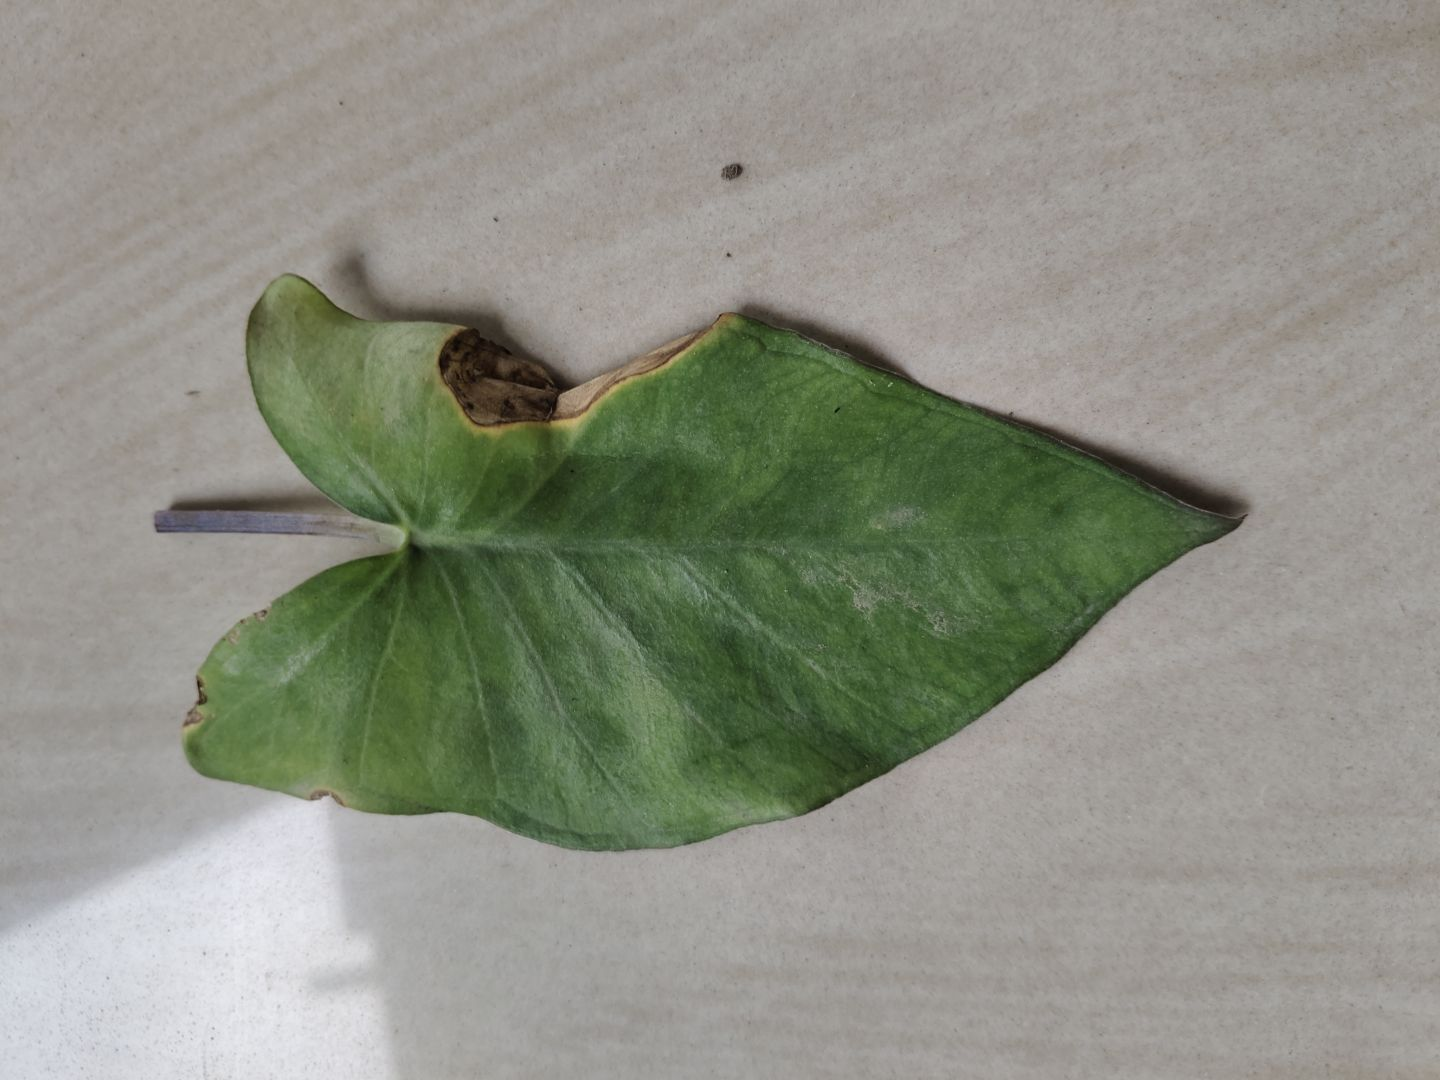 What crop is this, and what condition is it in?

taro, leaf blight
